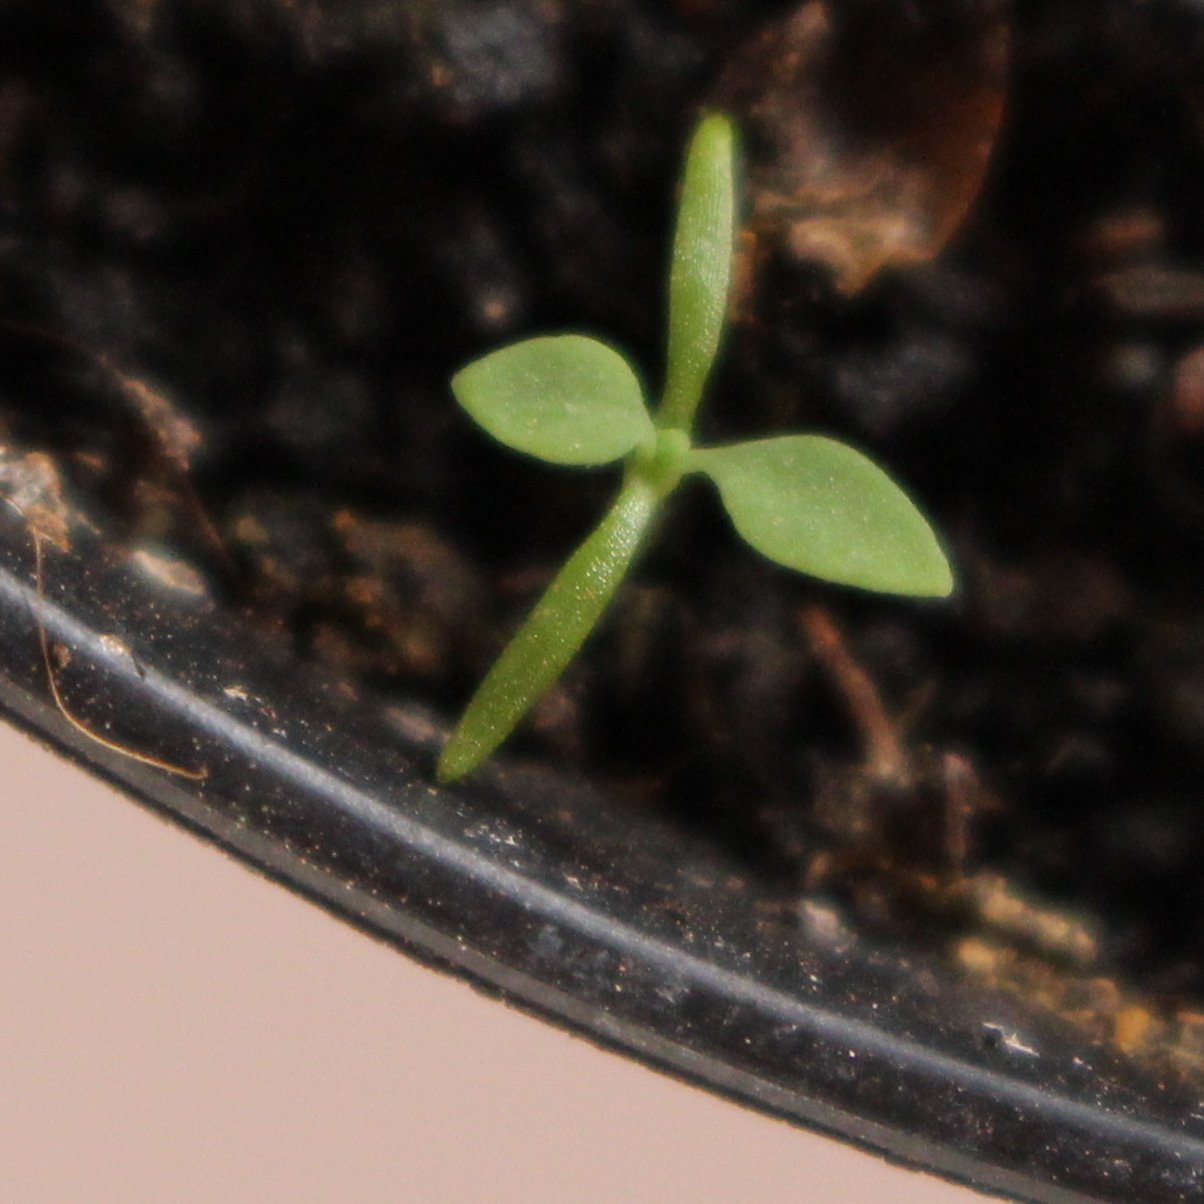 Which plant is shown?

Papaver rhoeas
